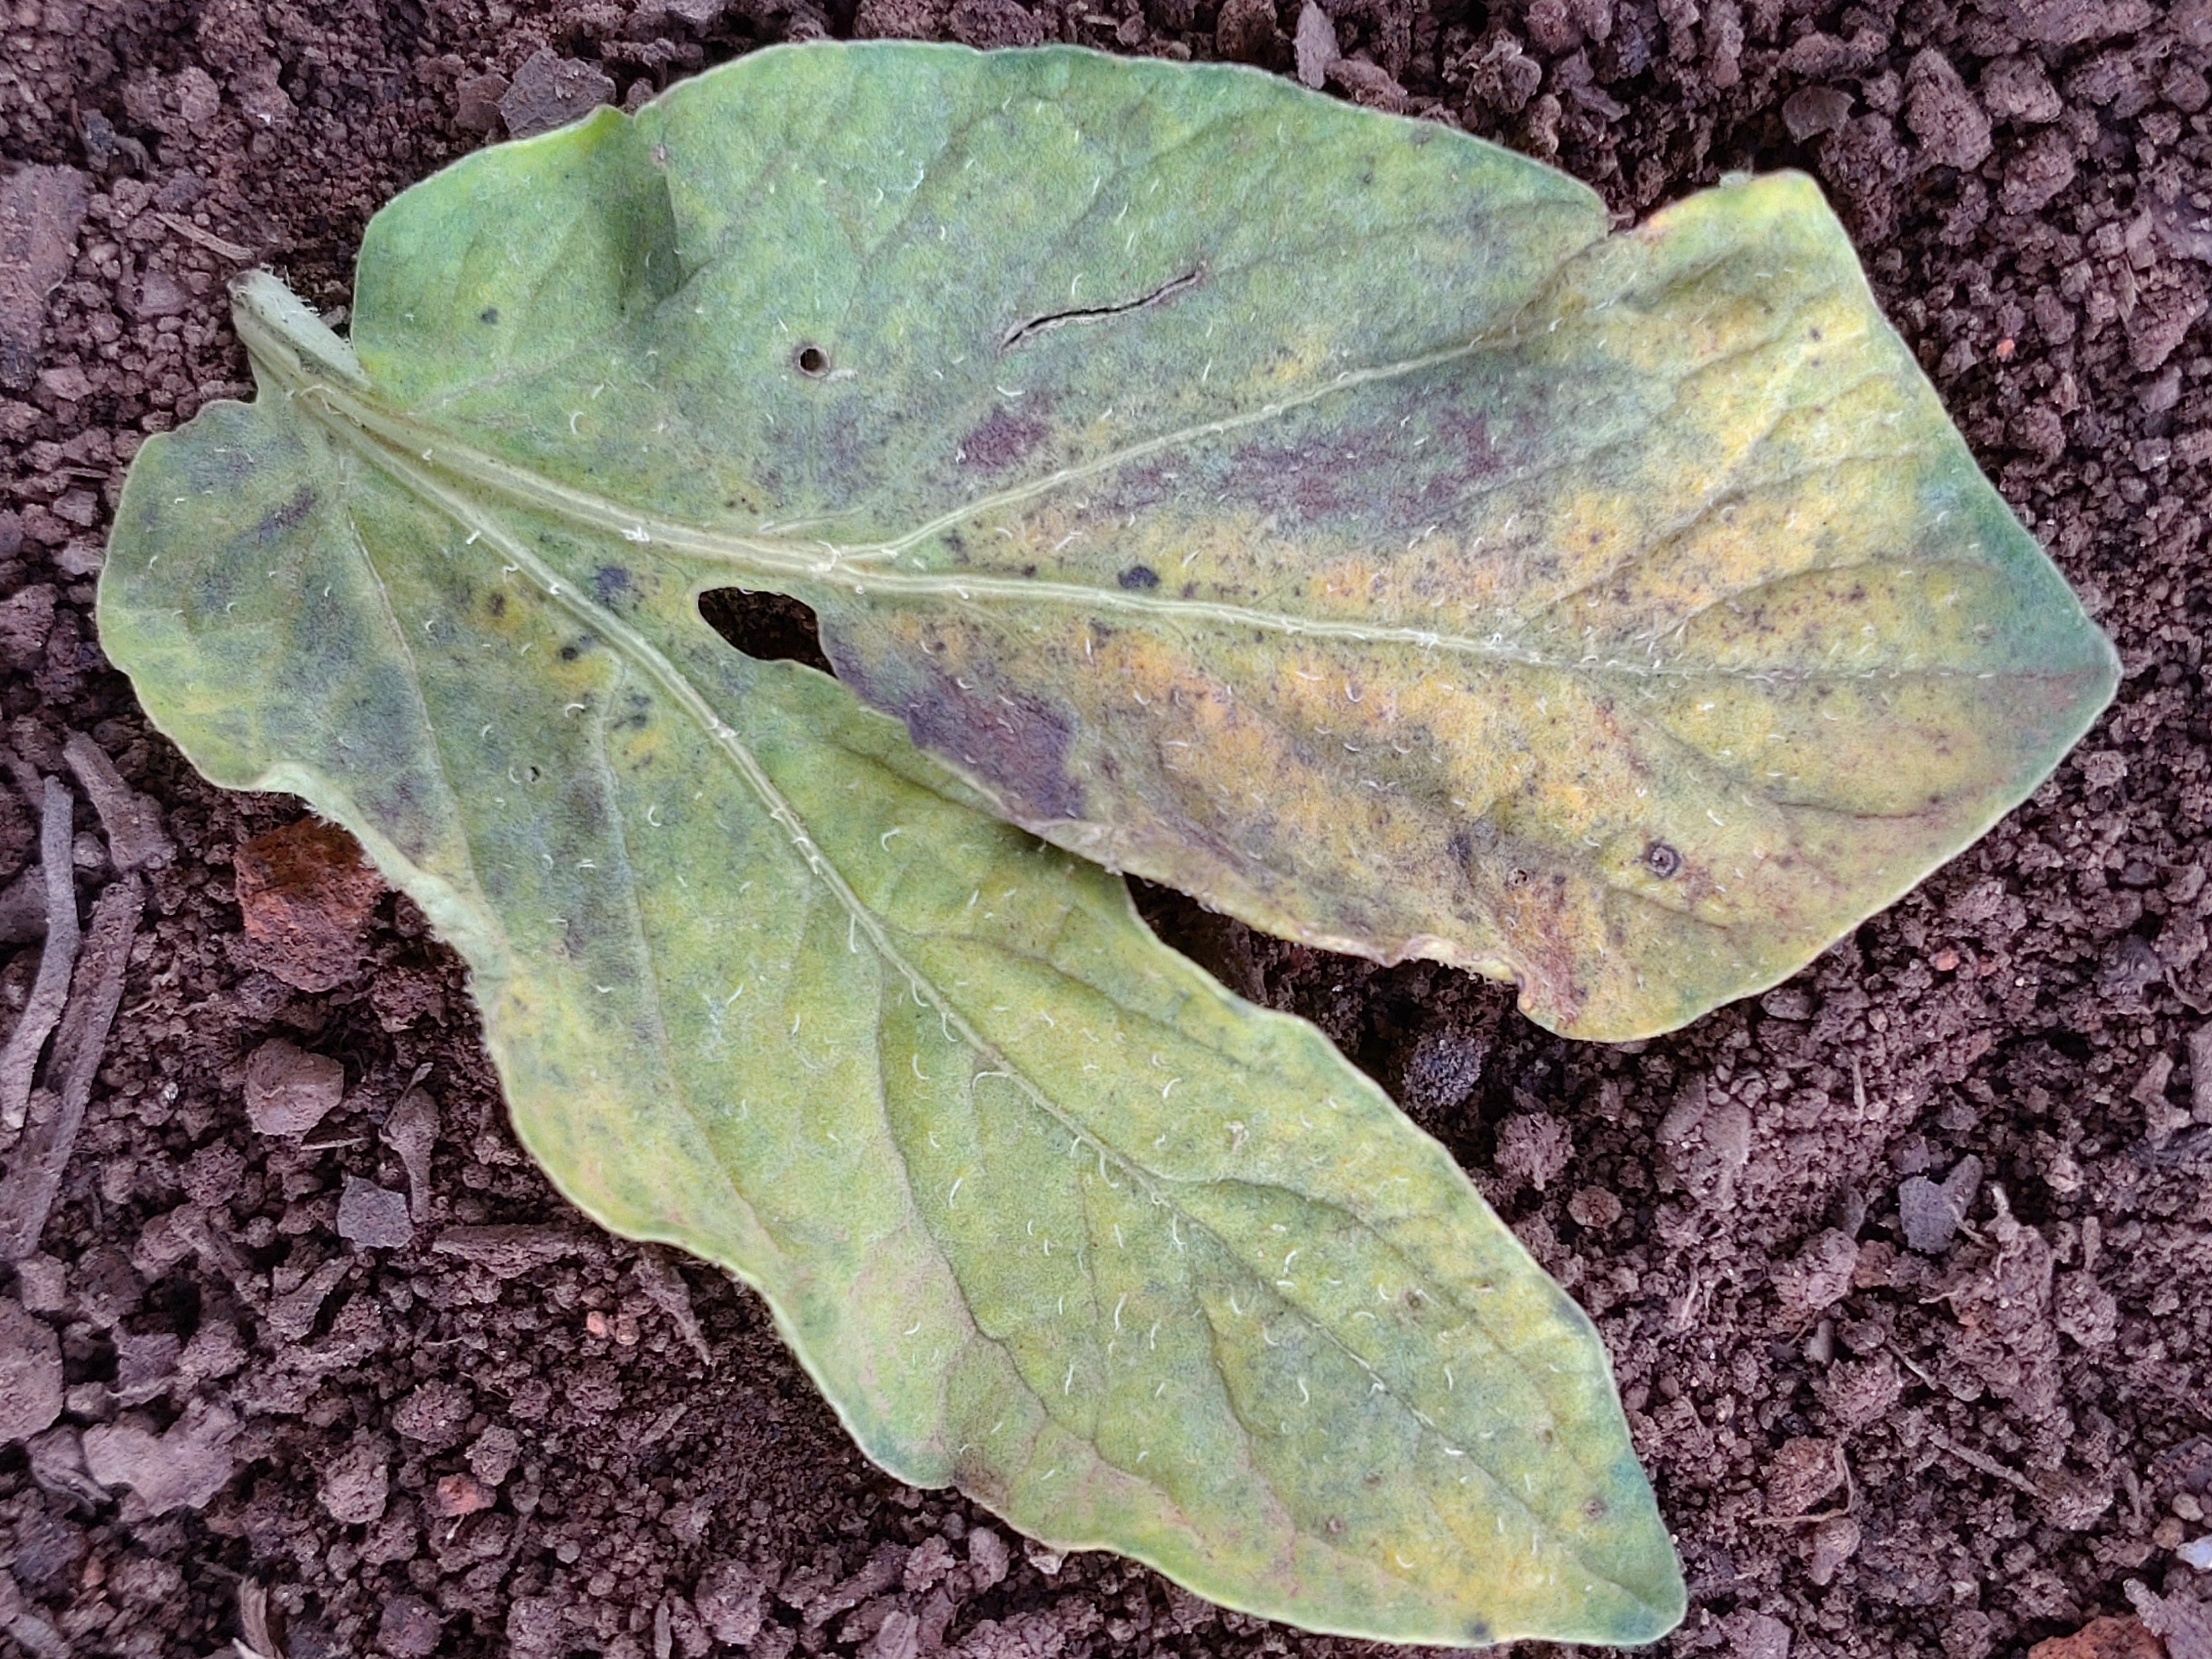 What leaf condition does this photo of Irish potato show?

late blight
